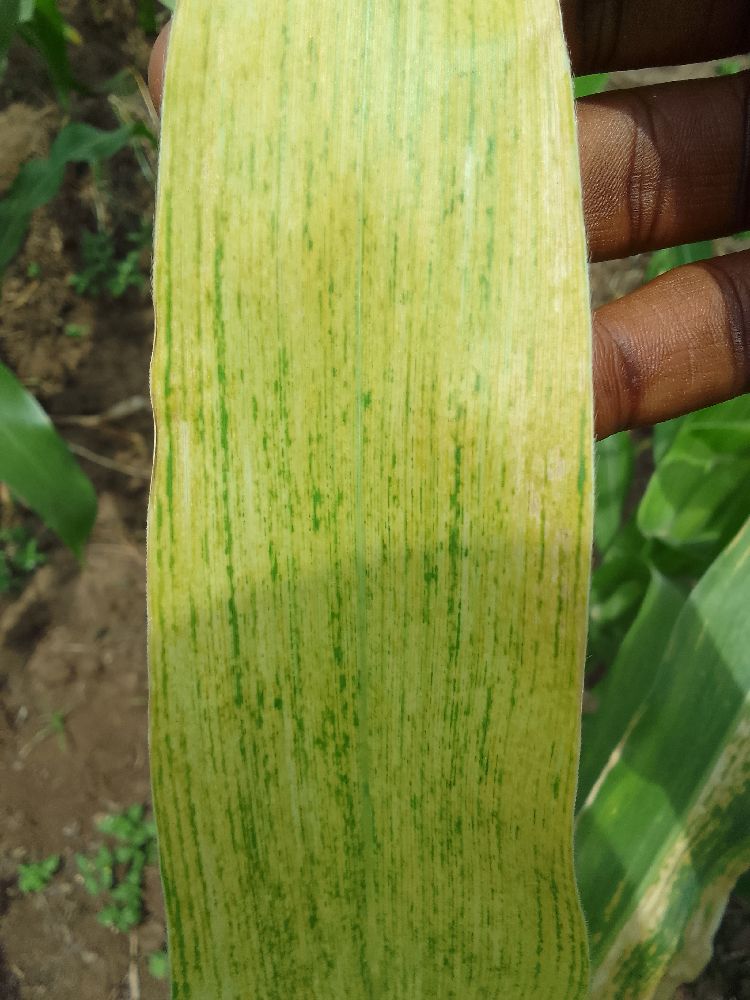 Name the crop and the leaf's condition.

maize, maize lethal necrosis
